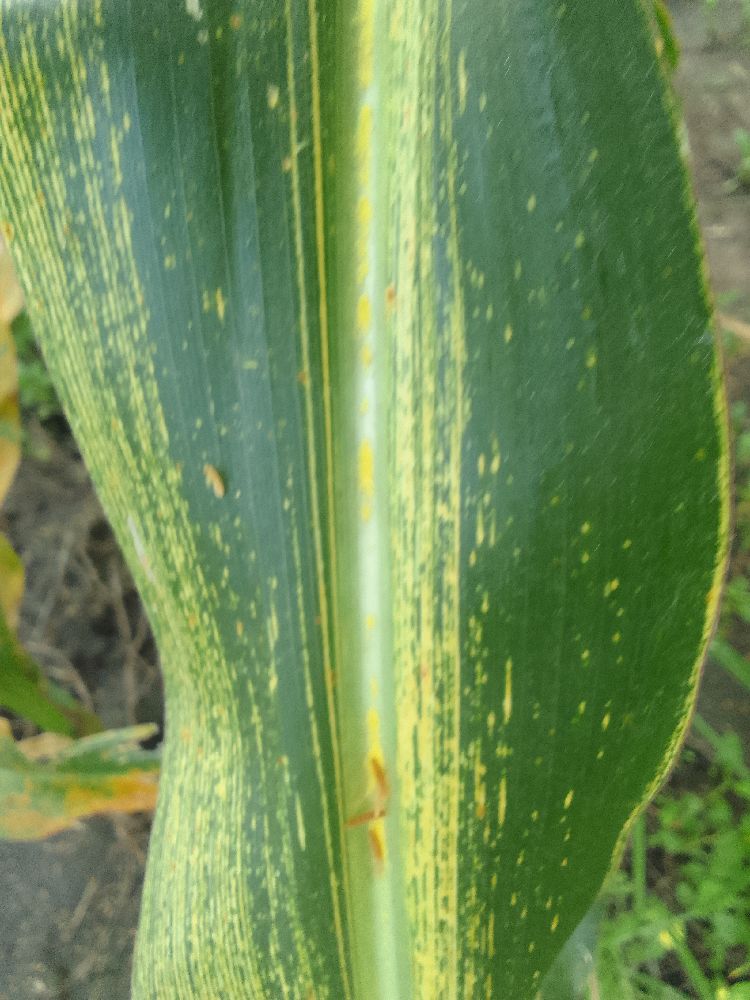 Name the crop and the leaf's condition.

maize, maize streak virus
